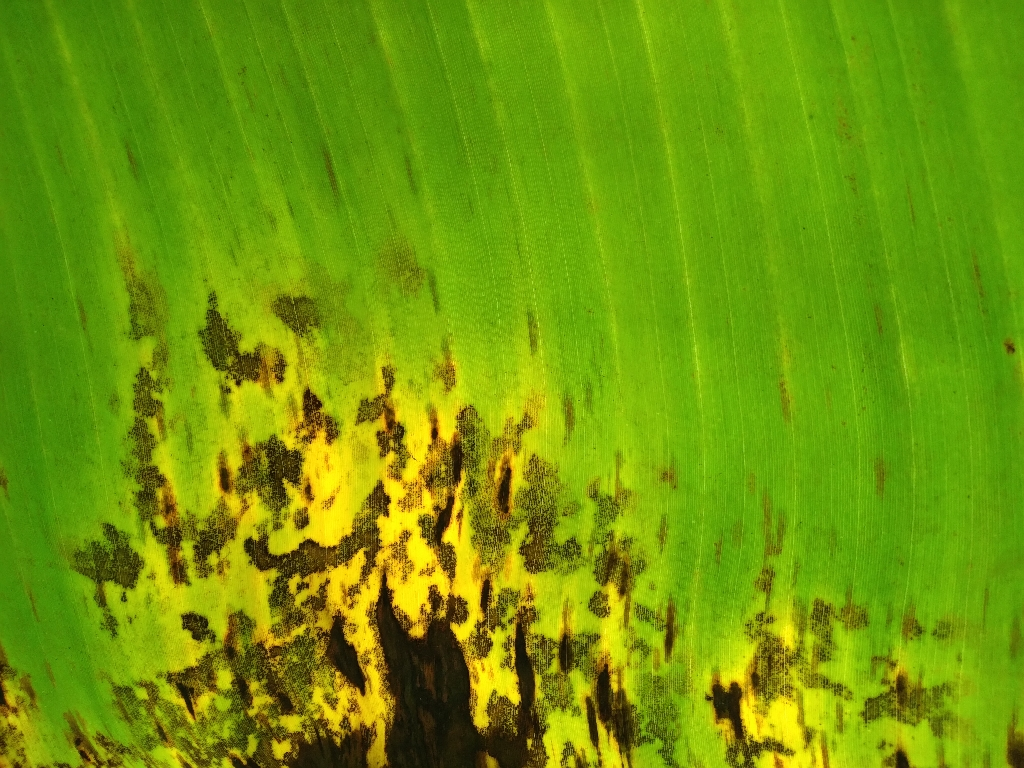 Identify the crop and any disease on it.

banana, black sigatoka
